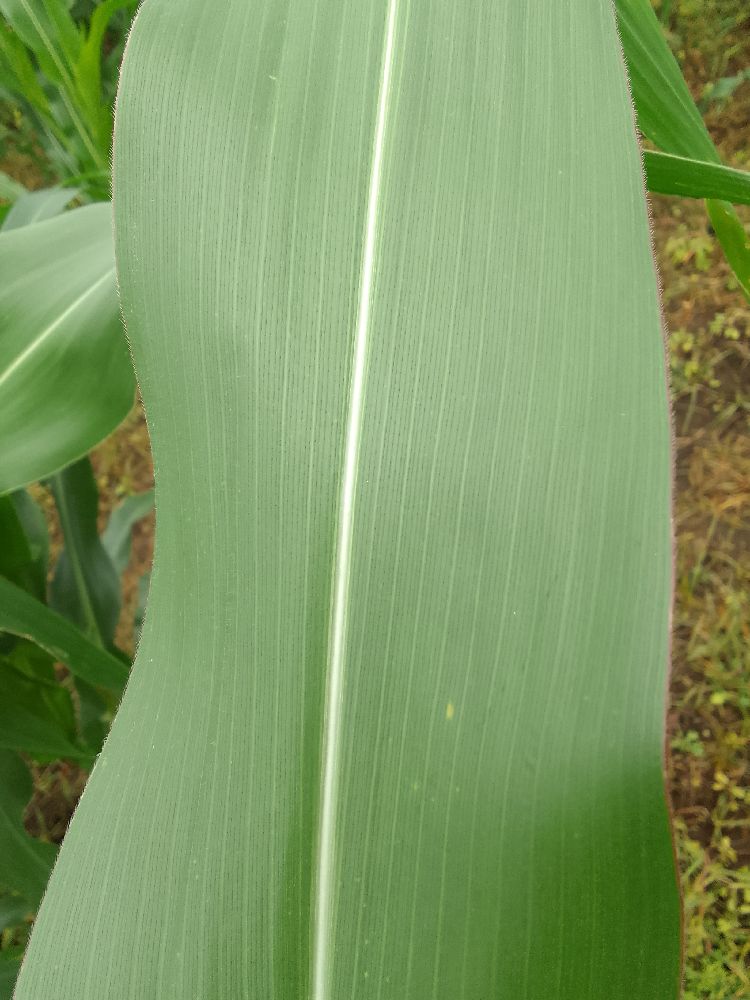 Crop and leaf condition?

maize, healthy
